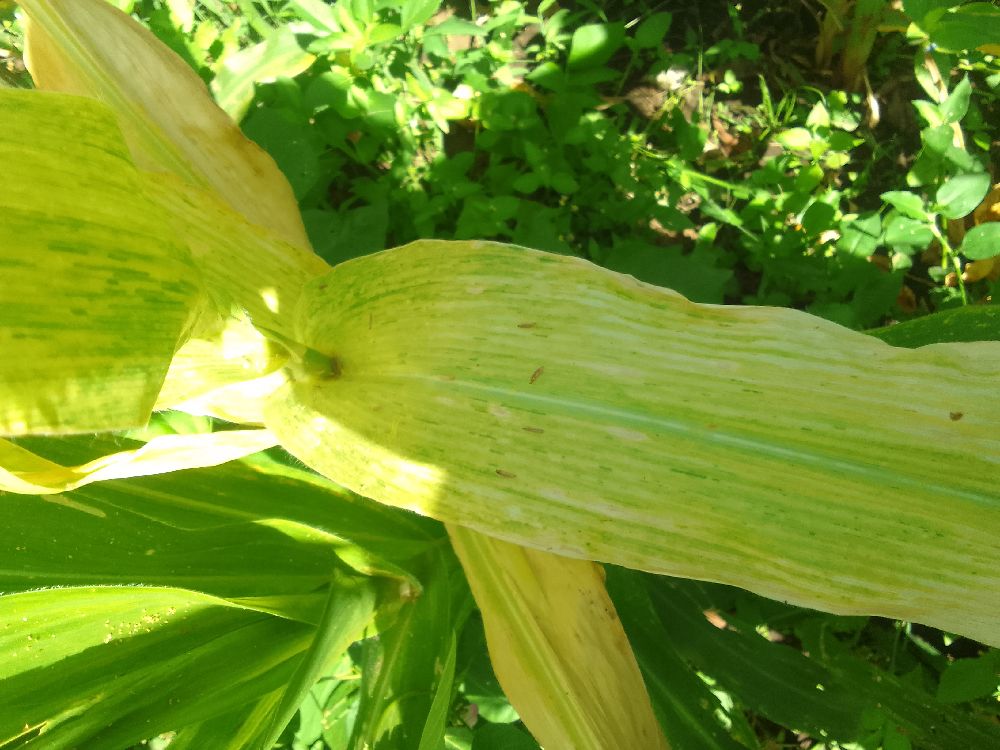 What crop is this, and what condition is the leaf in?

maize, maize lethal necrosis
